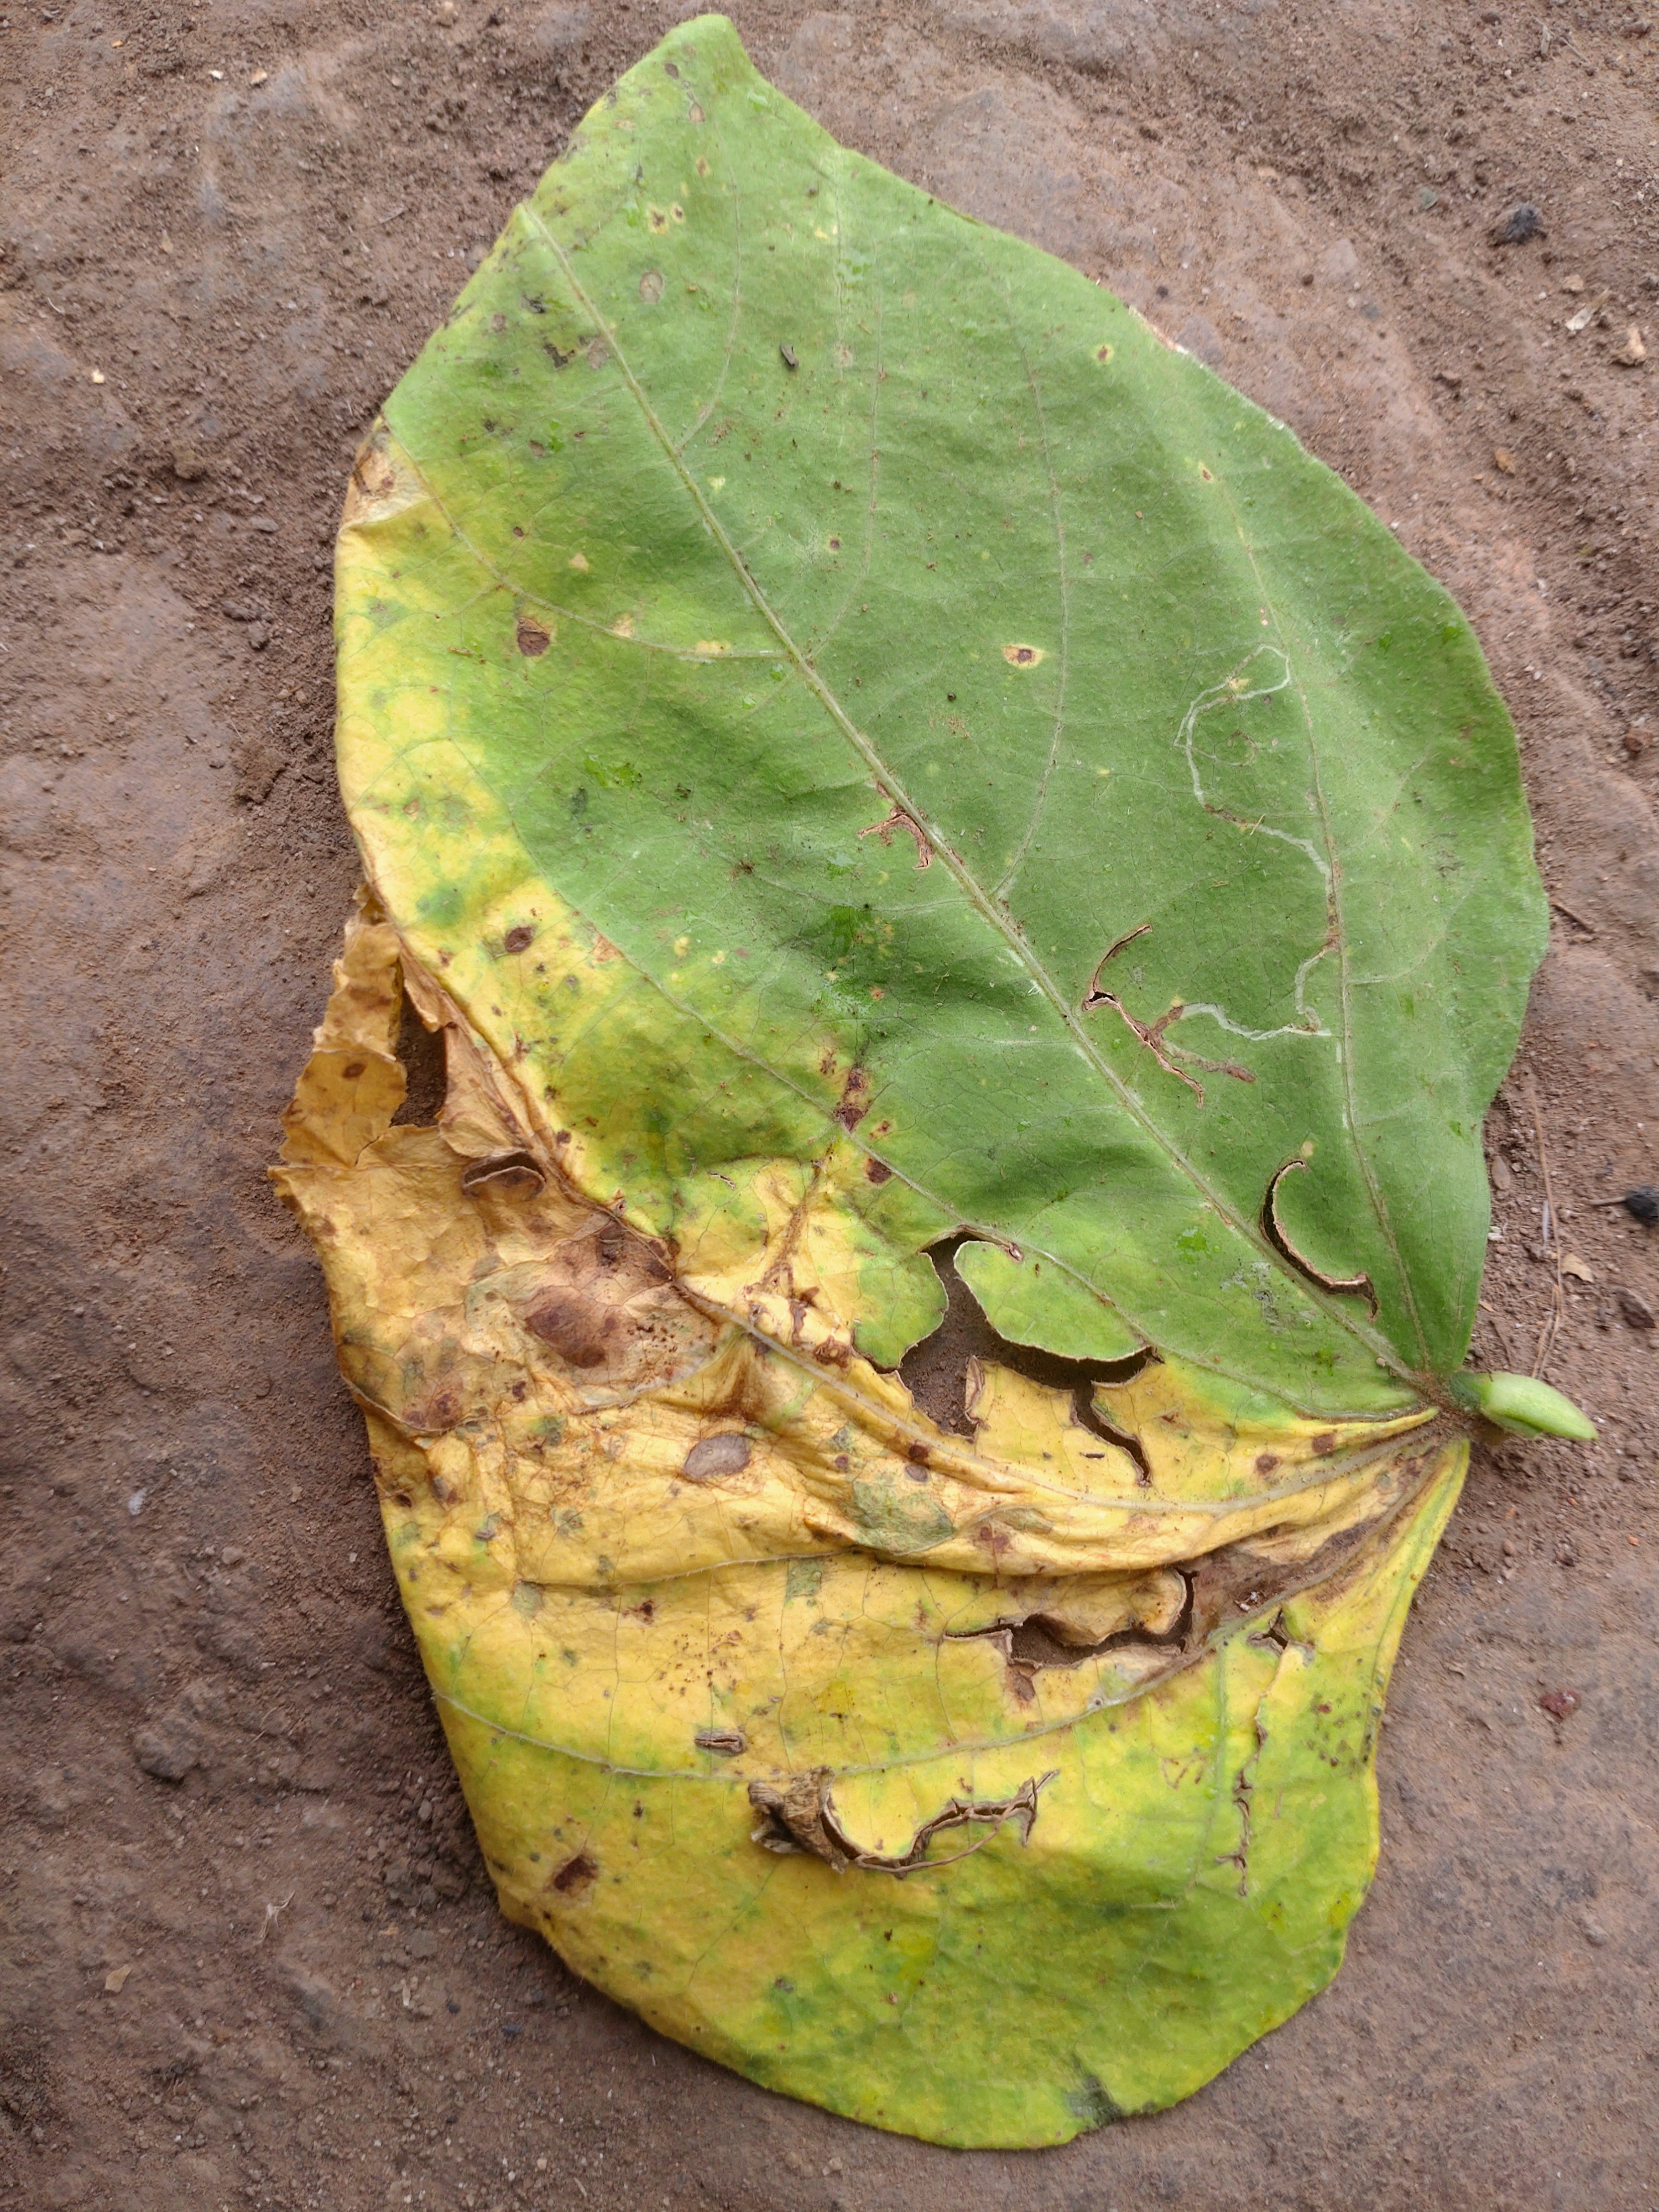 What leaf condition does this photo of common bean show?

anthracnose
